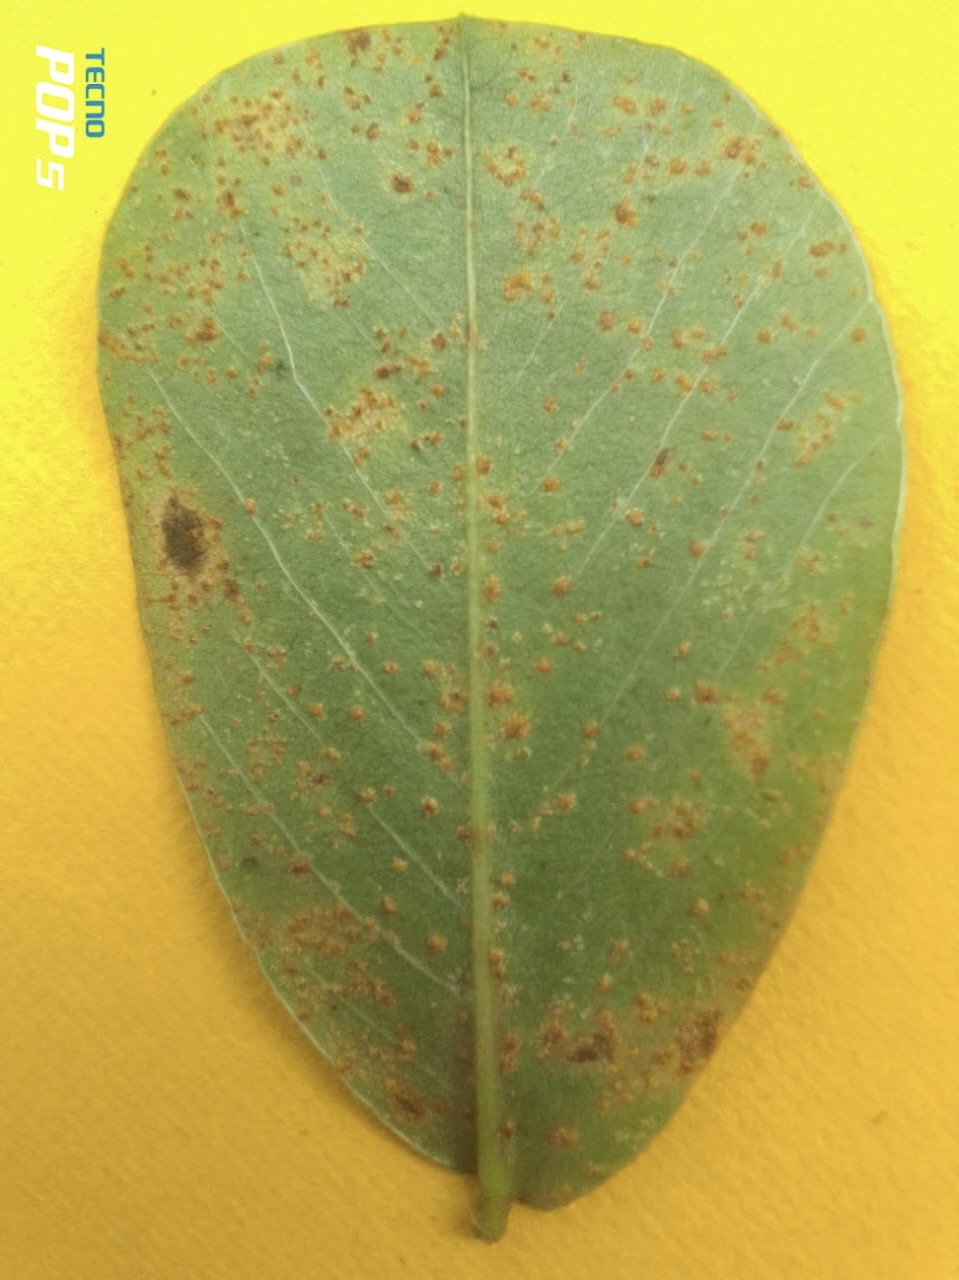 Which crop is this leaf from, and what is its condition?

peanut, puccinia arachidis
